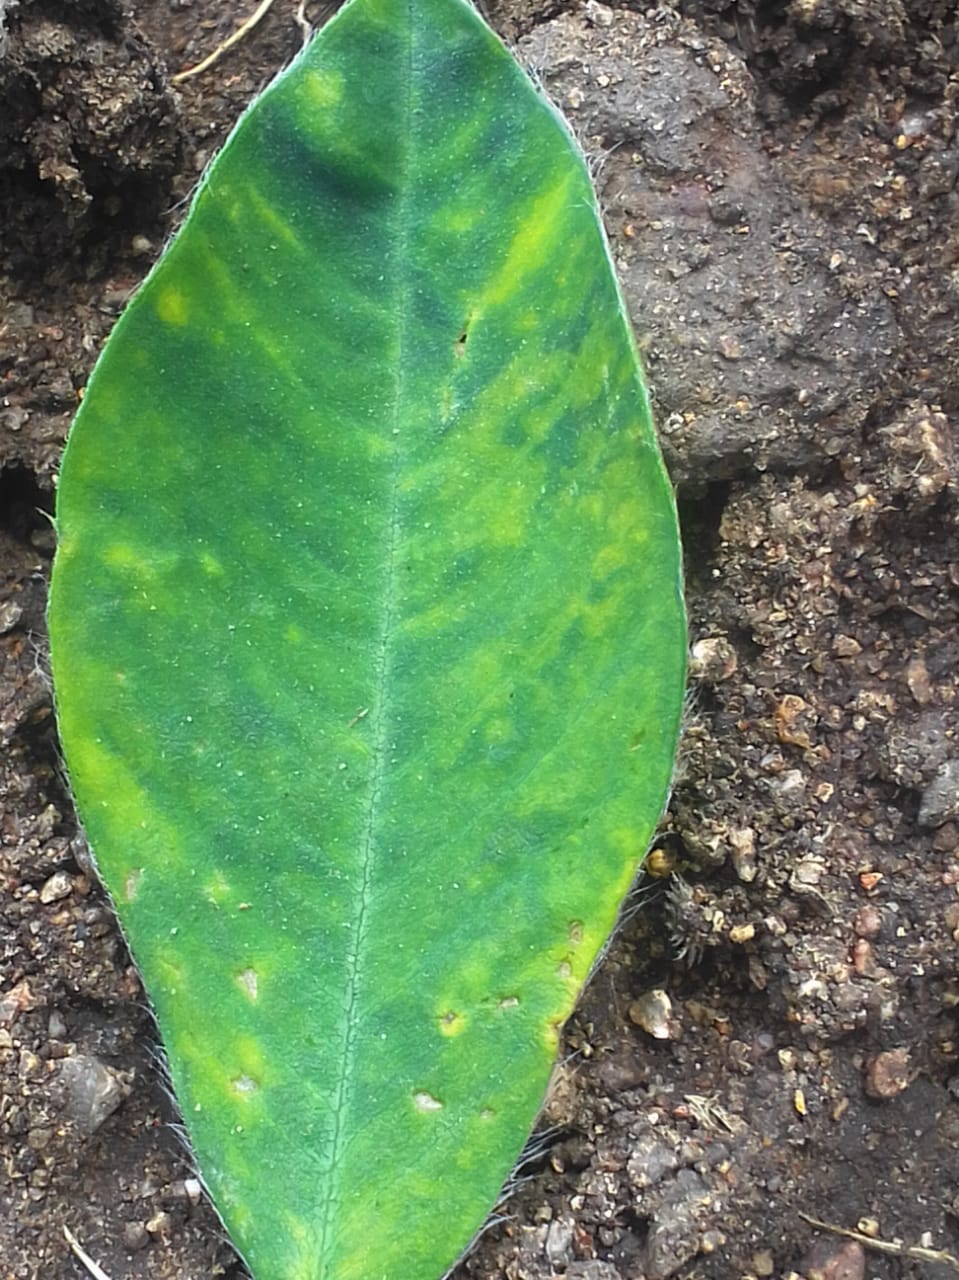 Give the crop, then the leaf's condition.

peanut, groundnut rosette virus
